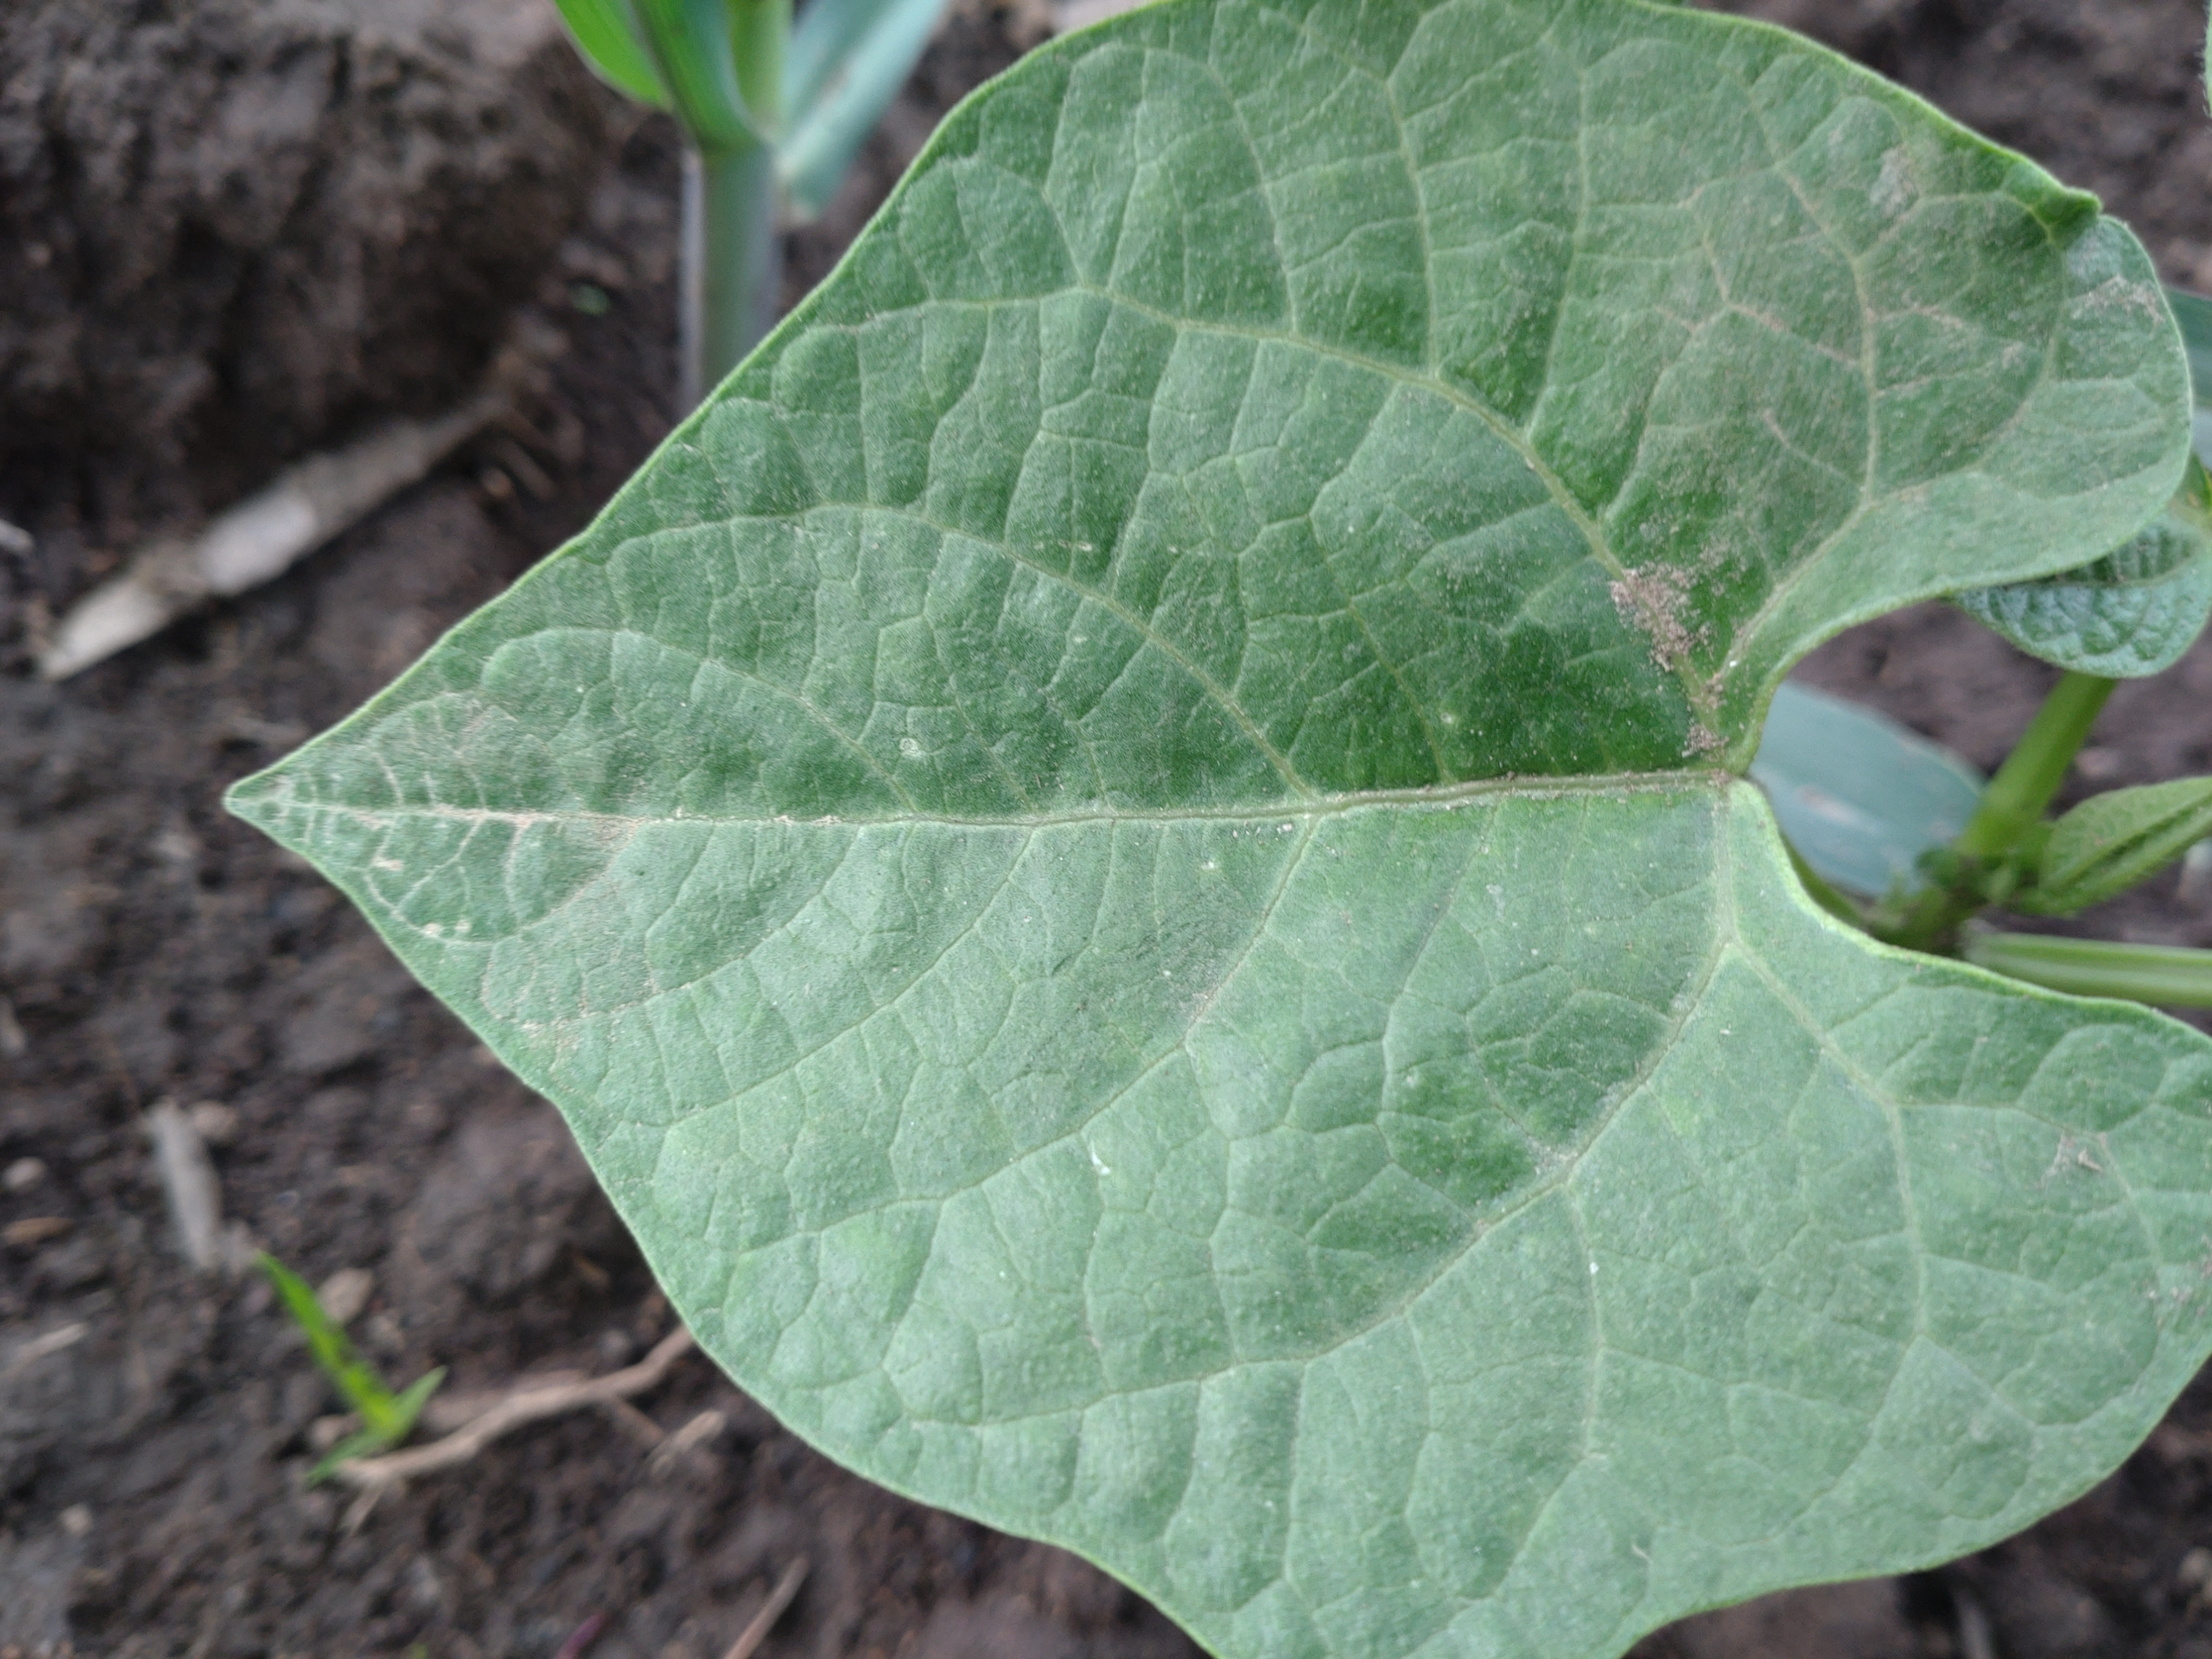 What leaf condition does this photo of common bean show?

healthy
